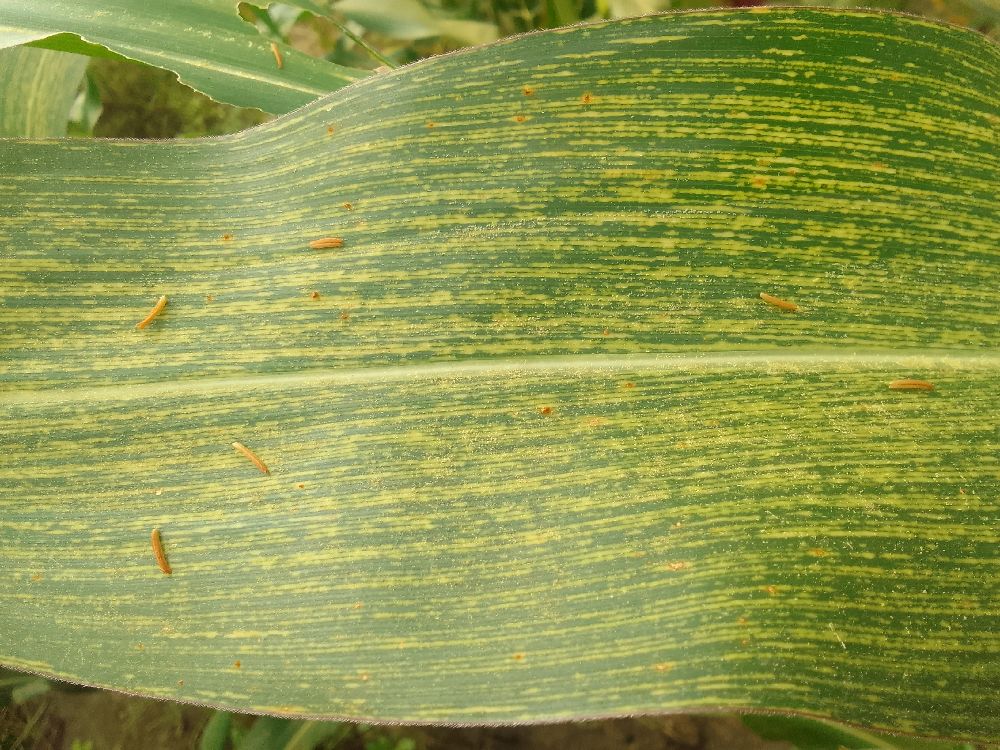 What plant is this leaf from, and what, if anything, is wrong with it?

maize, maize streak virus
